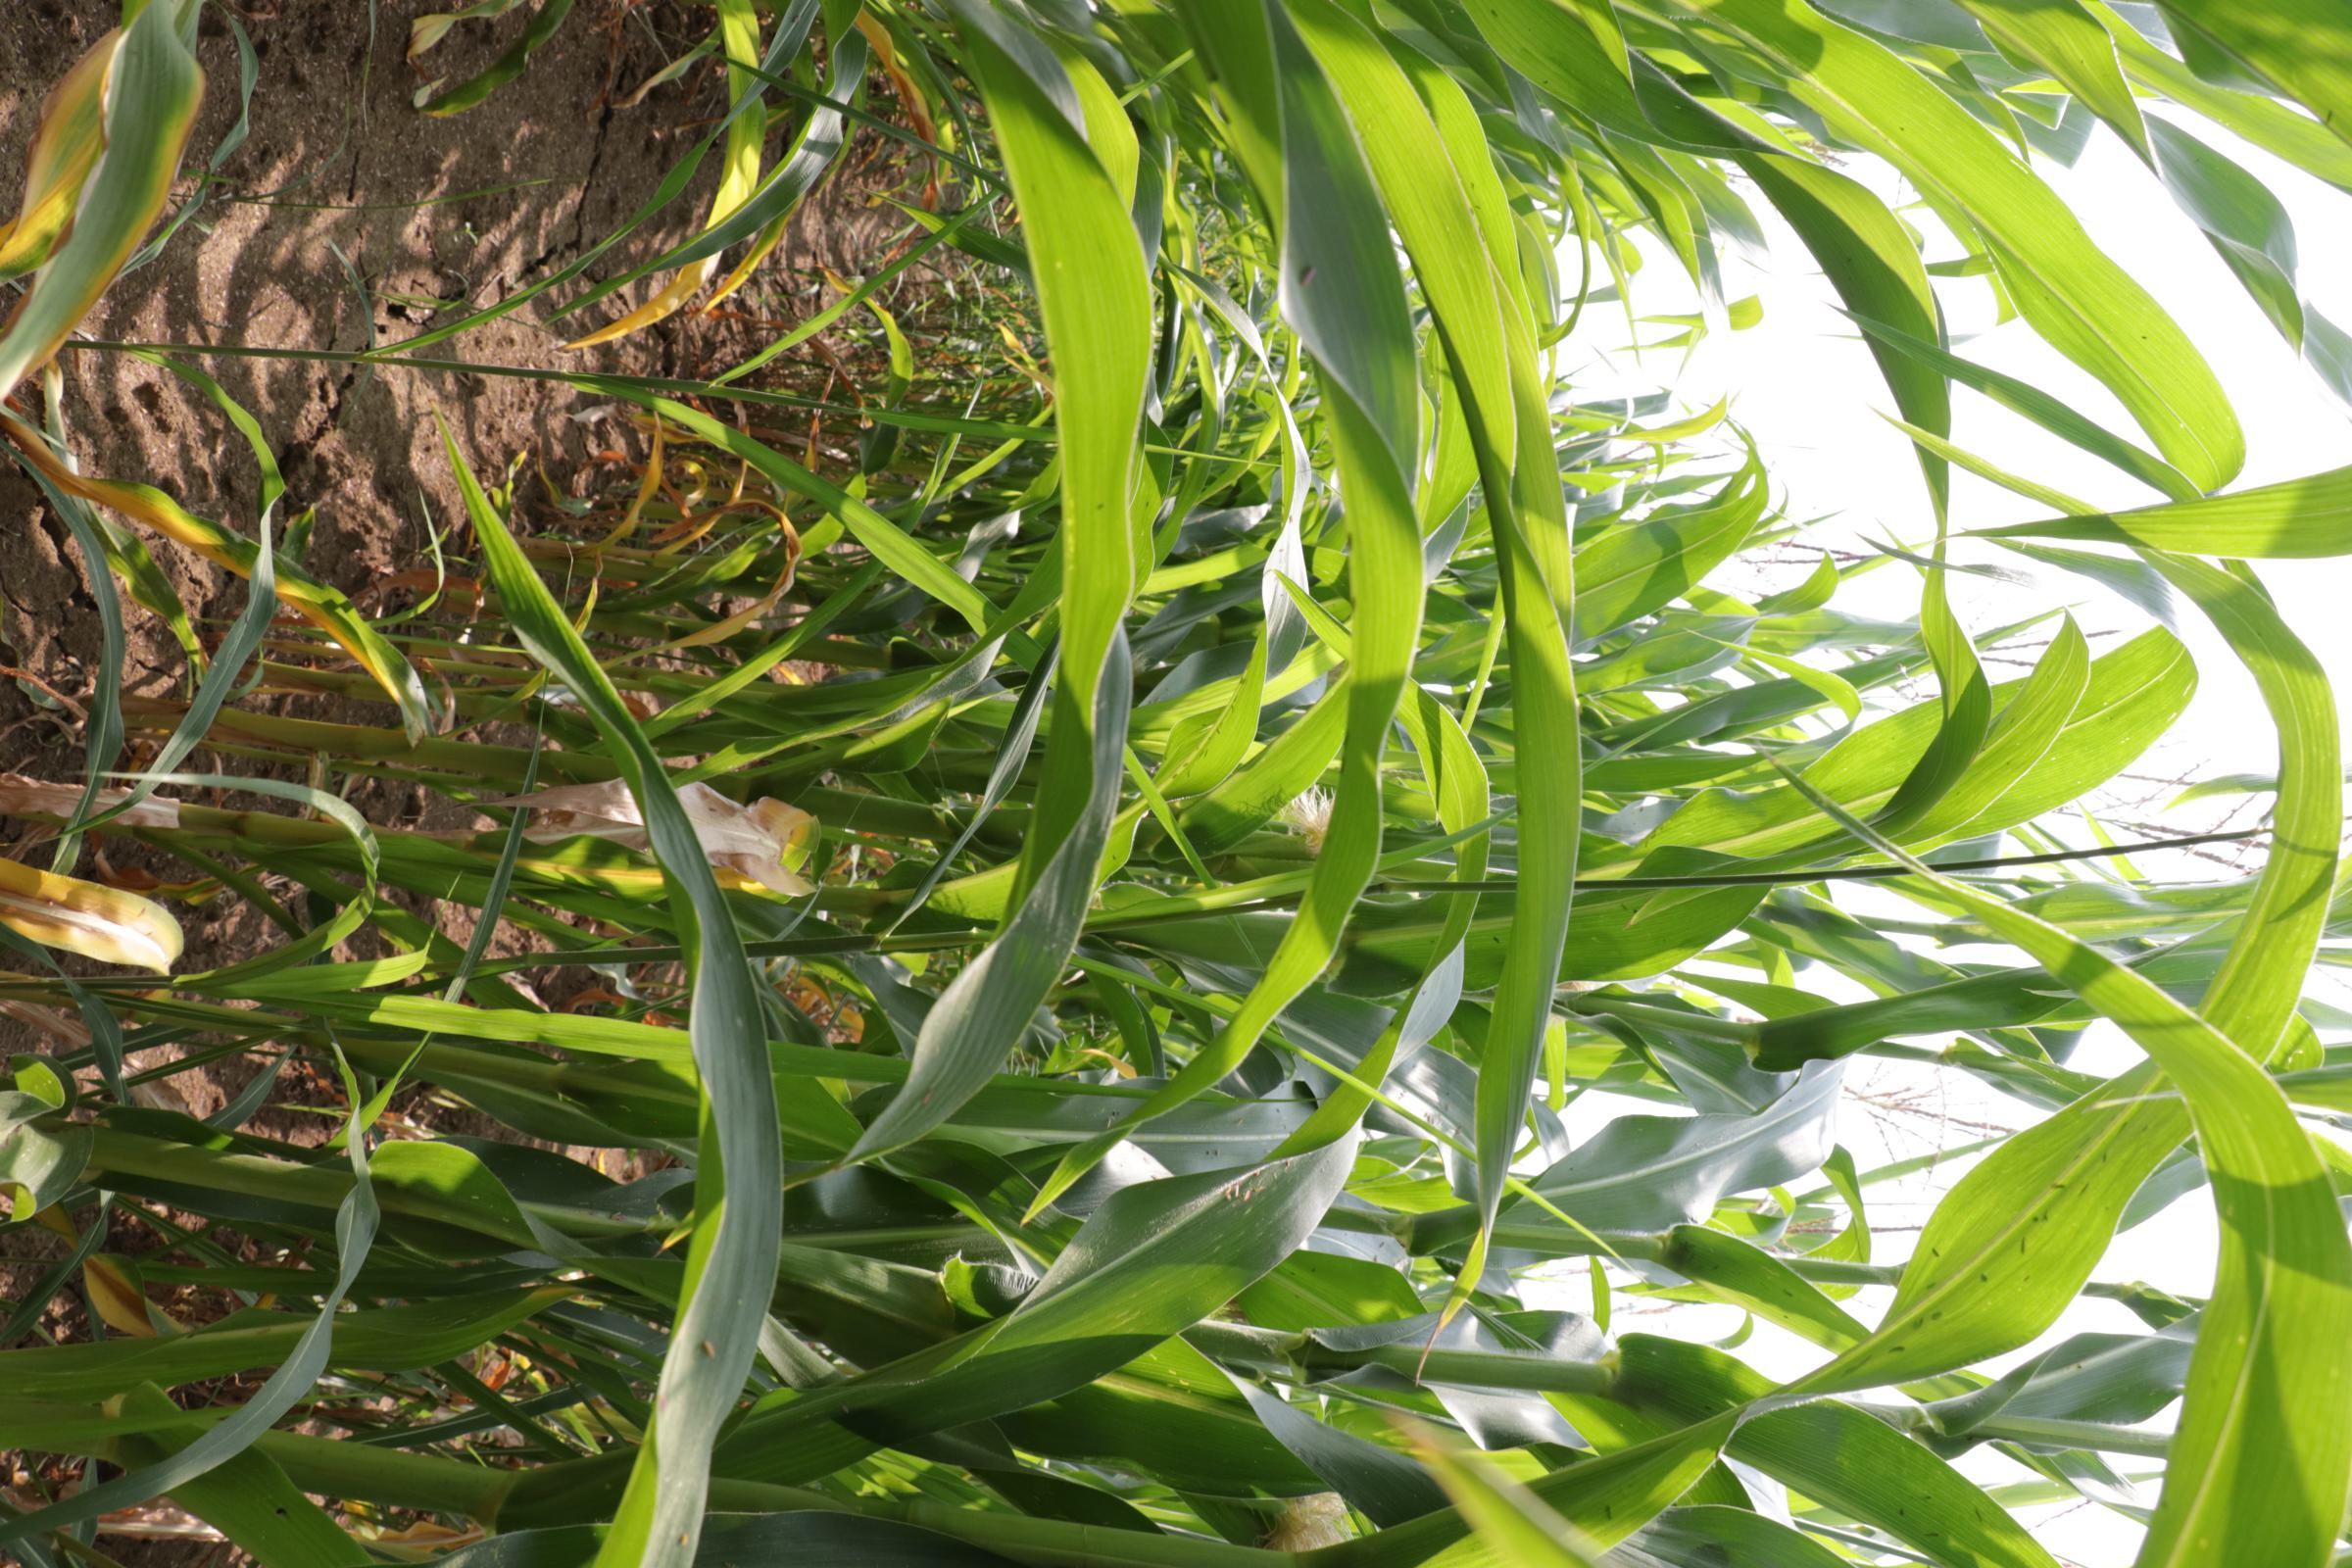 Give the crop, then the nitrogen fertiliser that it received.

maize, no added nitrogen
